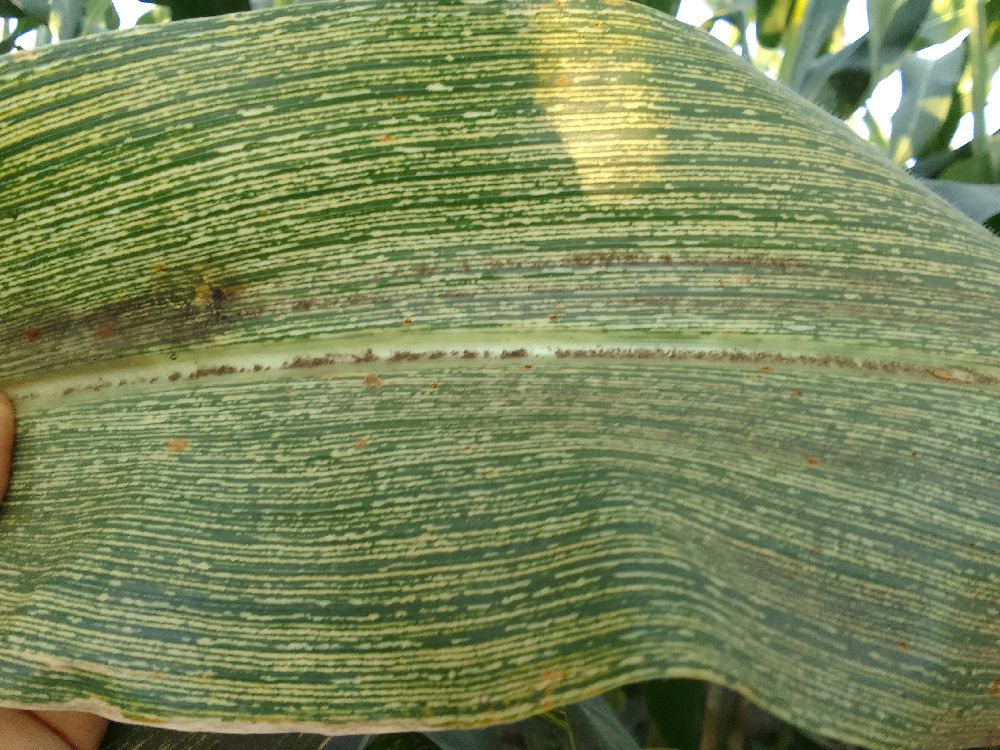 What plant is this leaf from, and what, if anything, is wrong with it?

maize, maize streak virus
